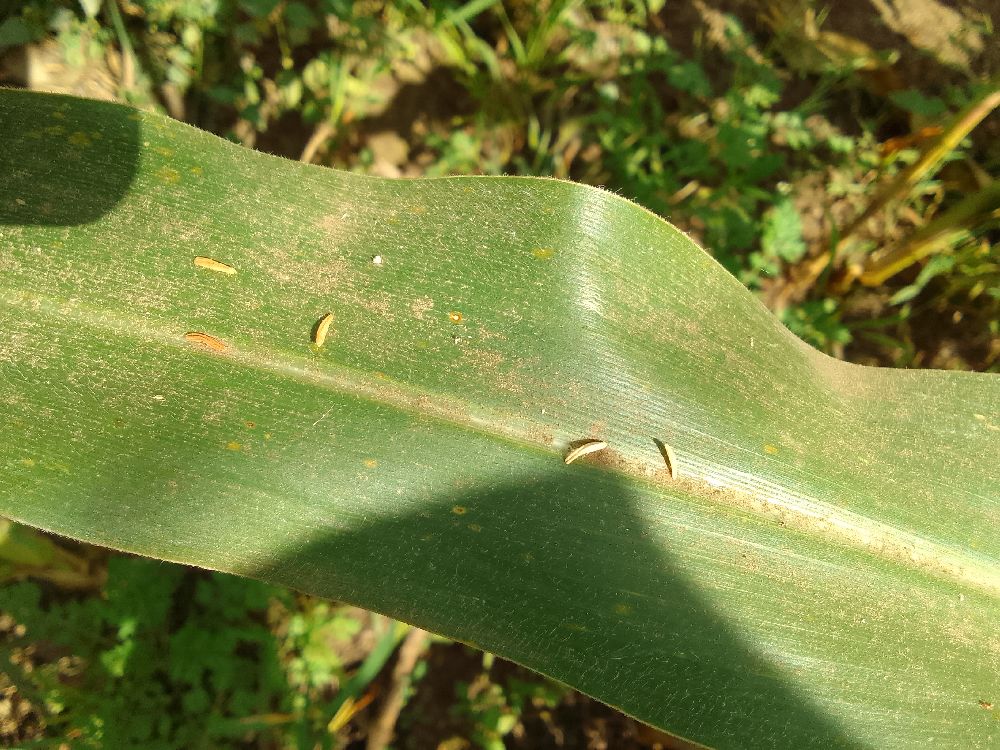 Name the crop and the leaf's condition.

maize, healthy
